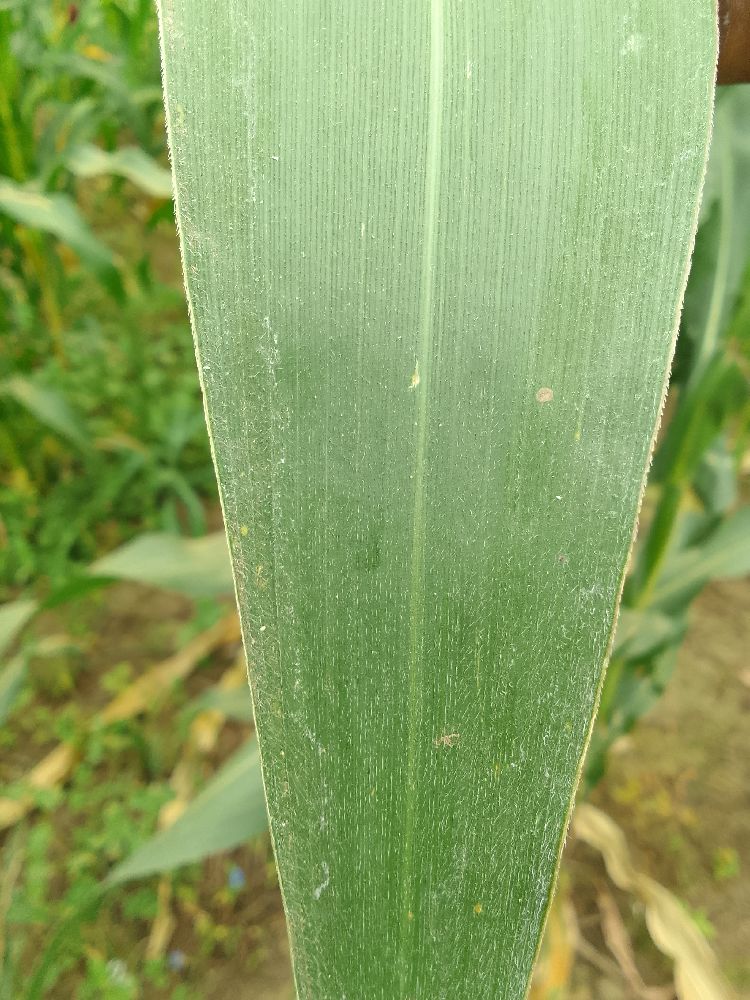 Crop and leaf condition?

maize, healthy
